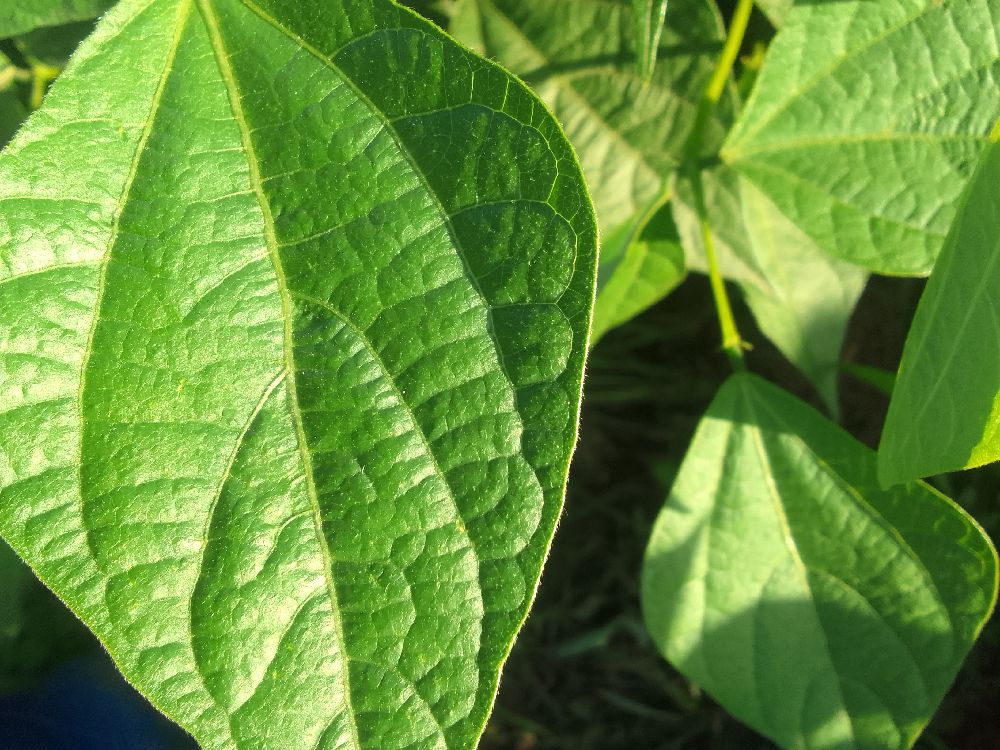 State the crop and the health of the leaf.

common bean, healthy
